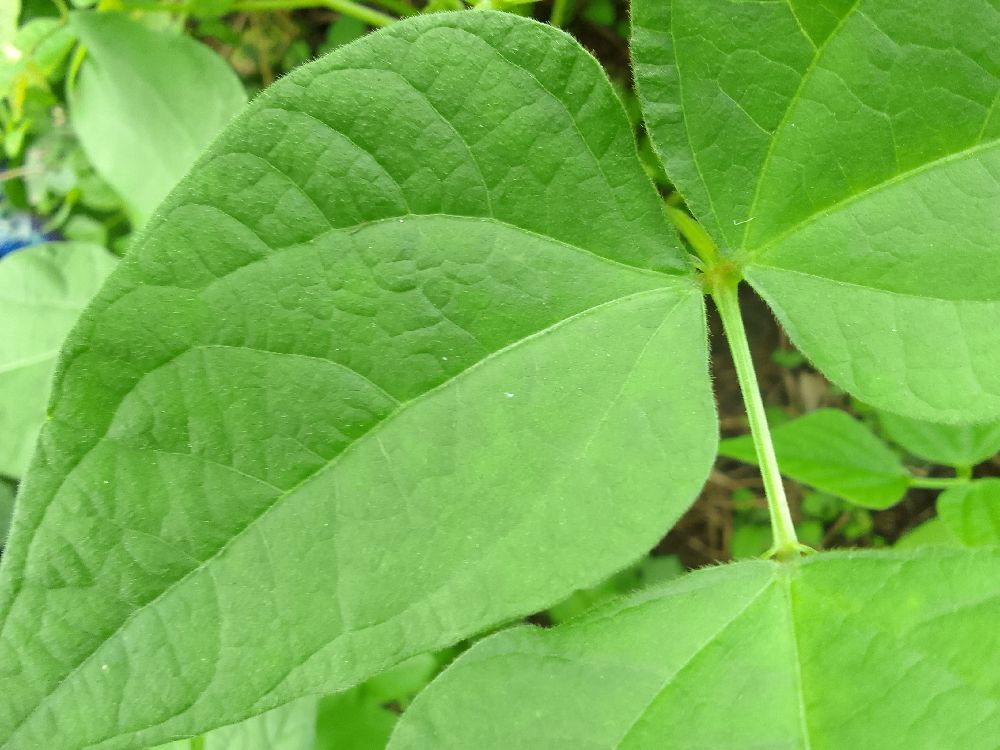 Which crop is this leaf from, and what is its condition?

common bean, healthy
